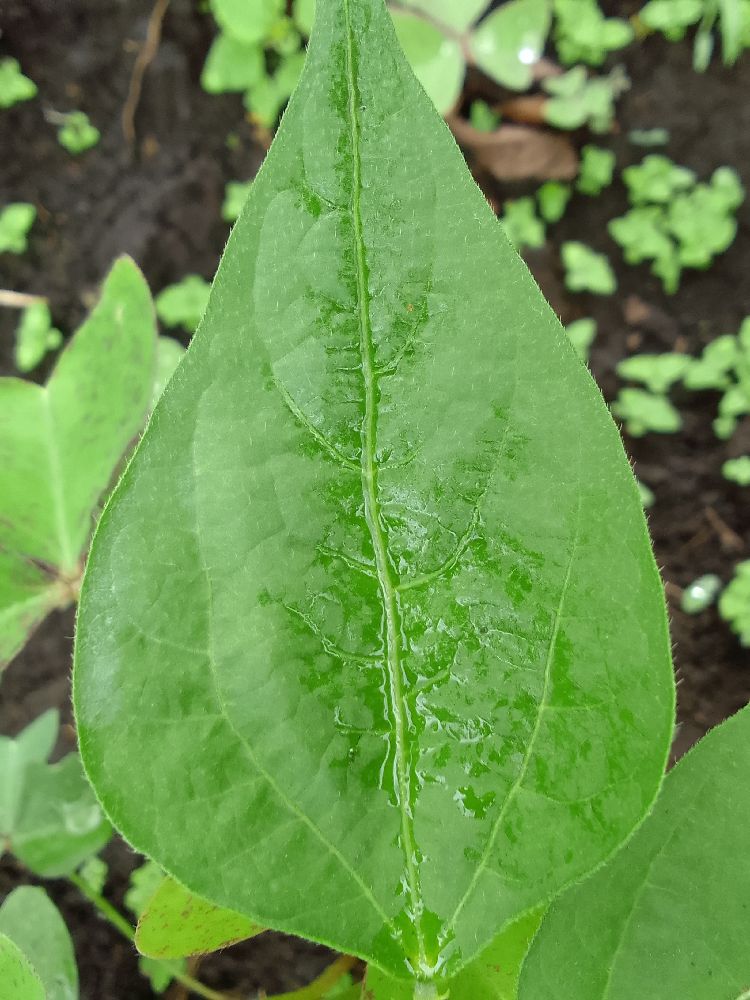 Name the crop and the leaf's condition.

common bean, healthy
